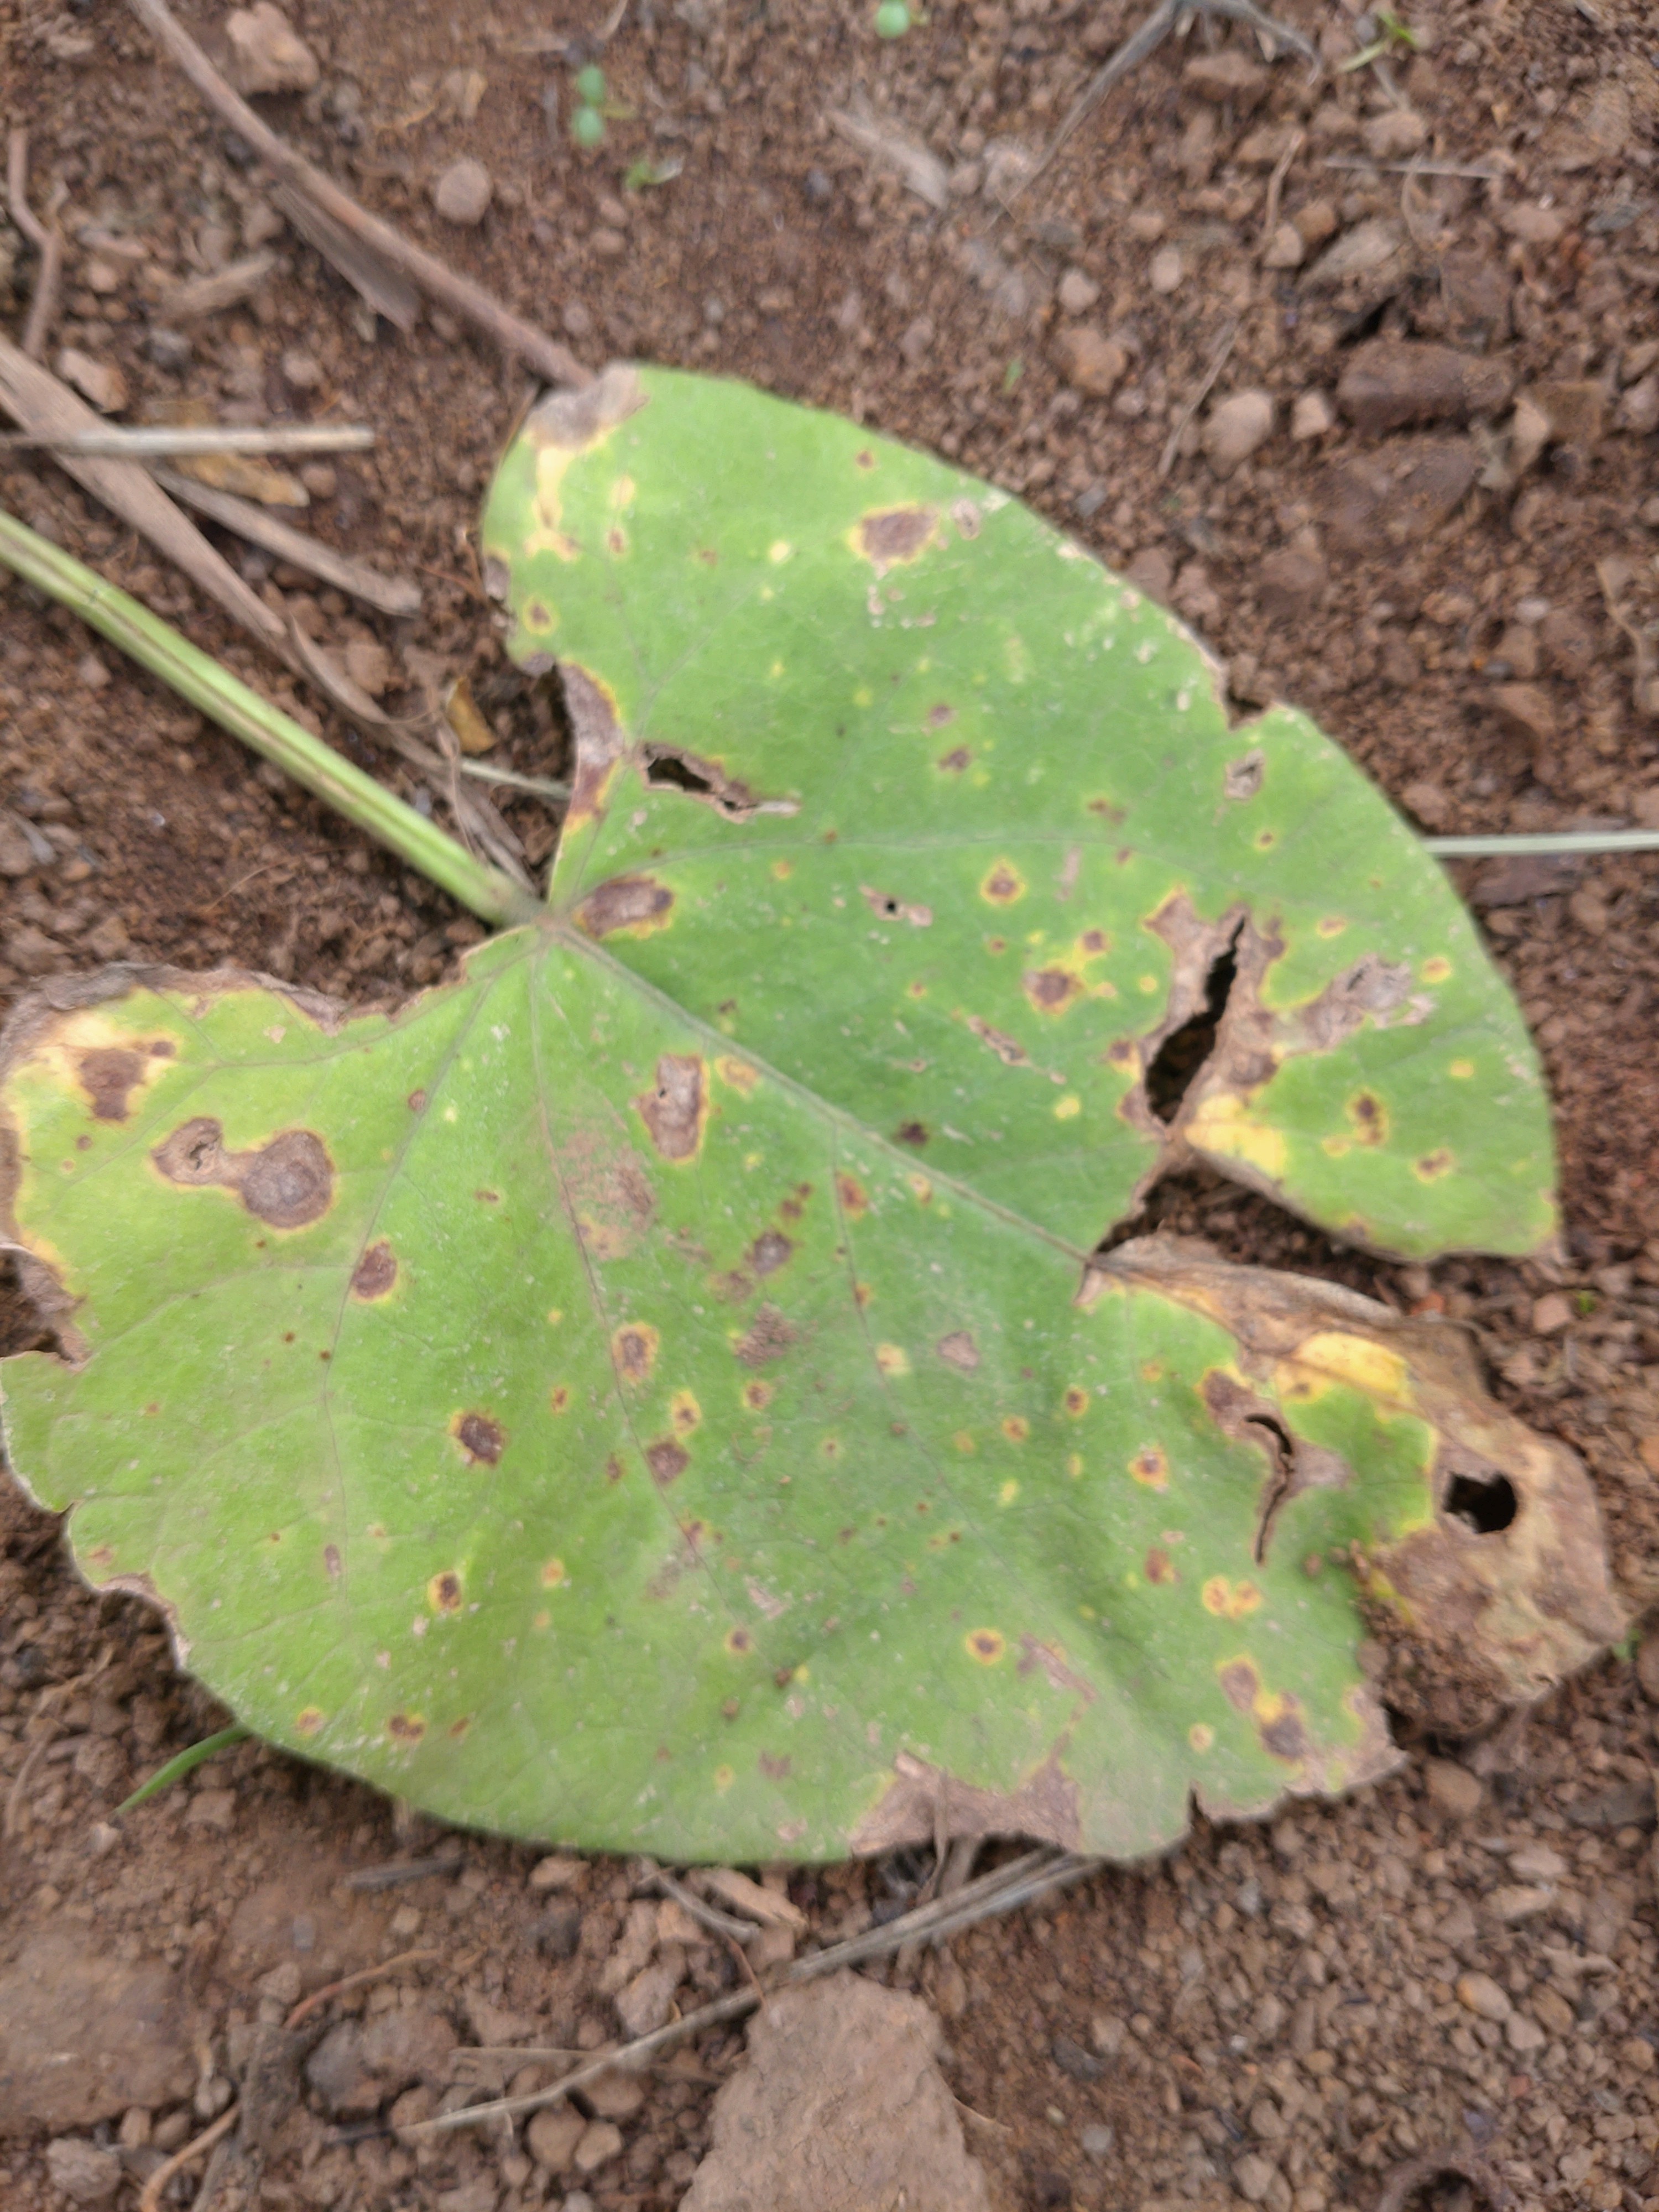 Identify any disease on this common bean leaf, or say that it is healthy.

rust
